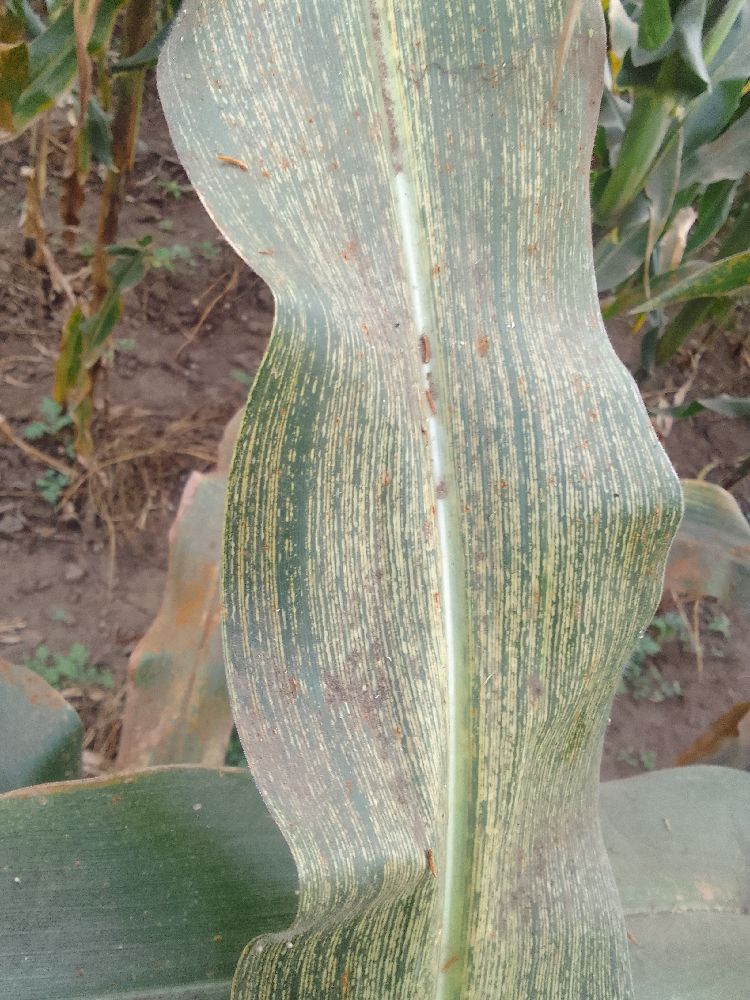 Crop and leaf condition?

maize, maize streak virus
